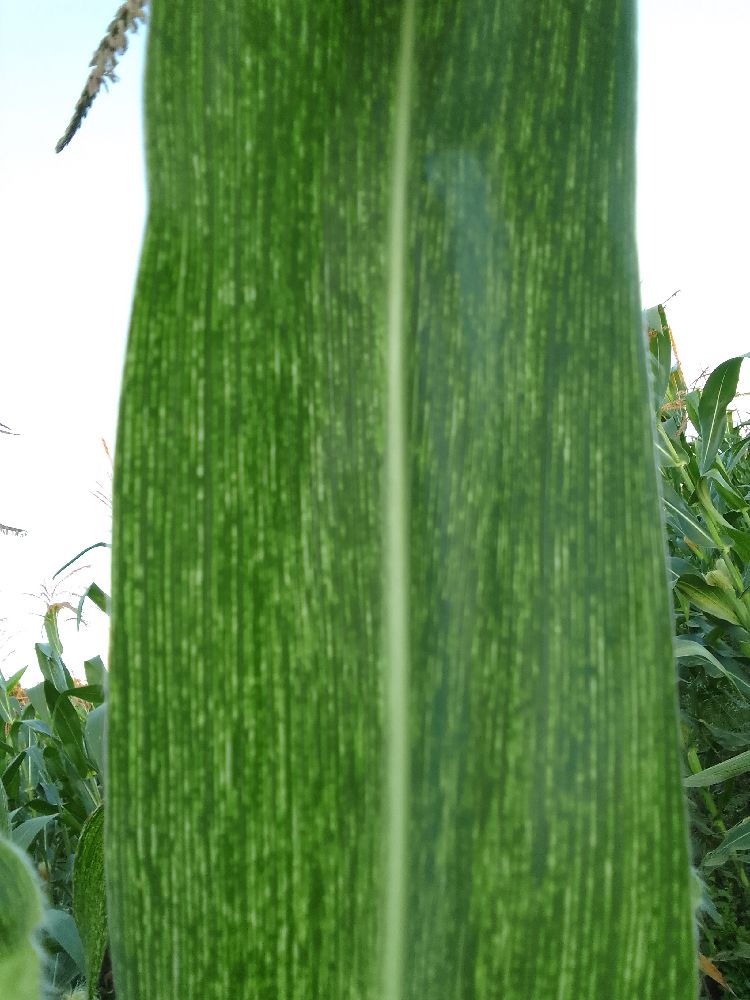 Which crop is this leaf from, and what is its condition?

maize, maize streak virus
